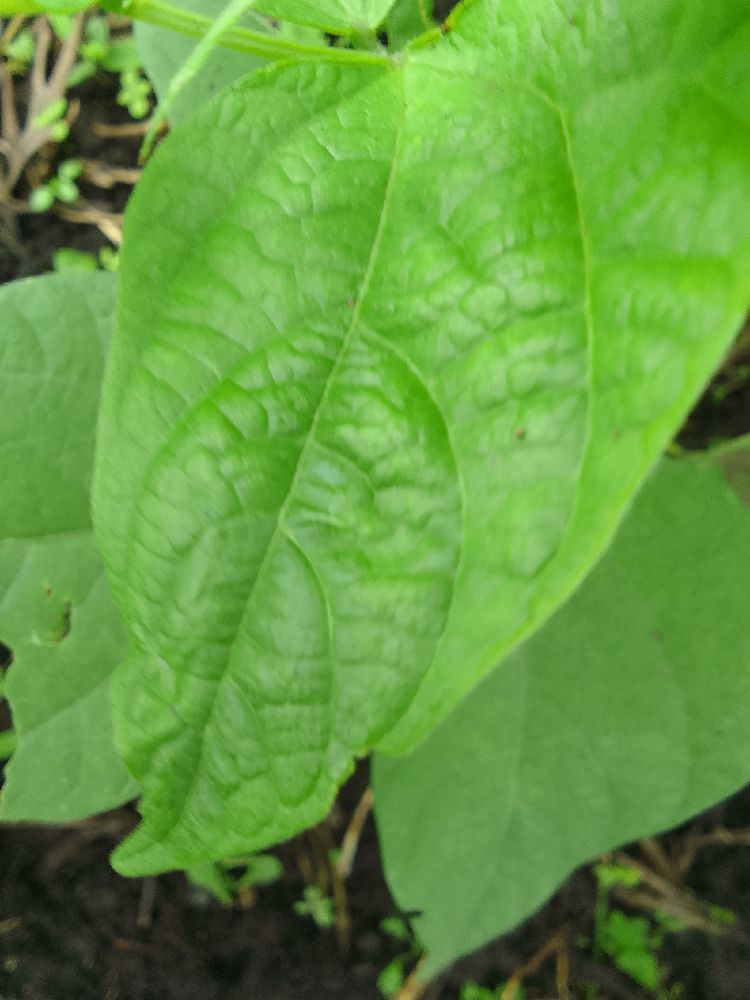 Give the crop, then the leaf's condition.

common bean, healthy
